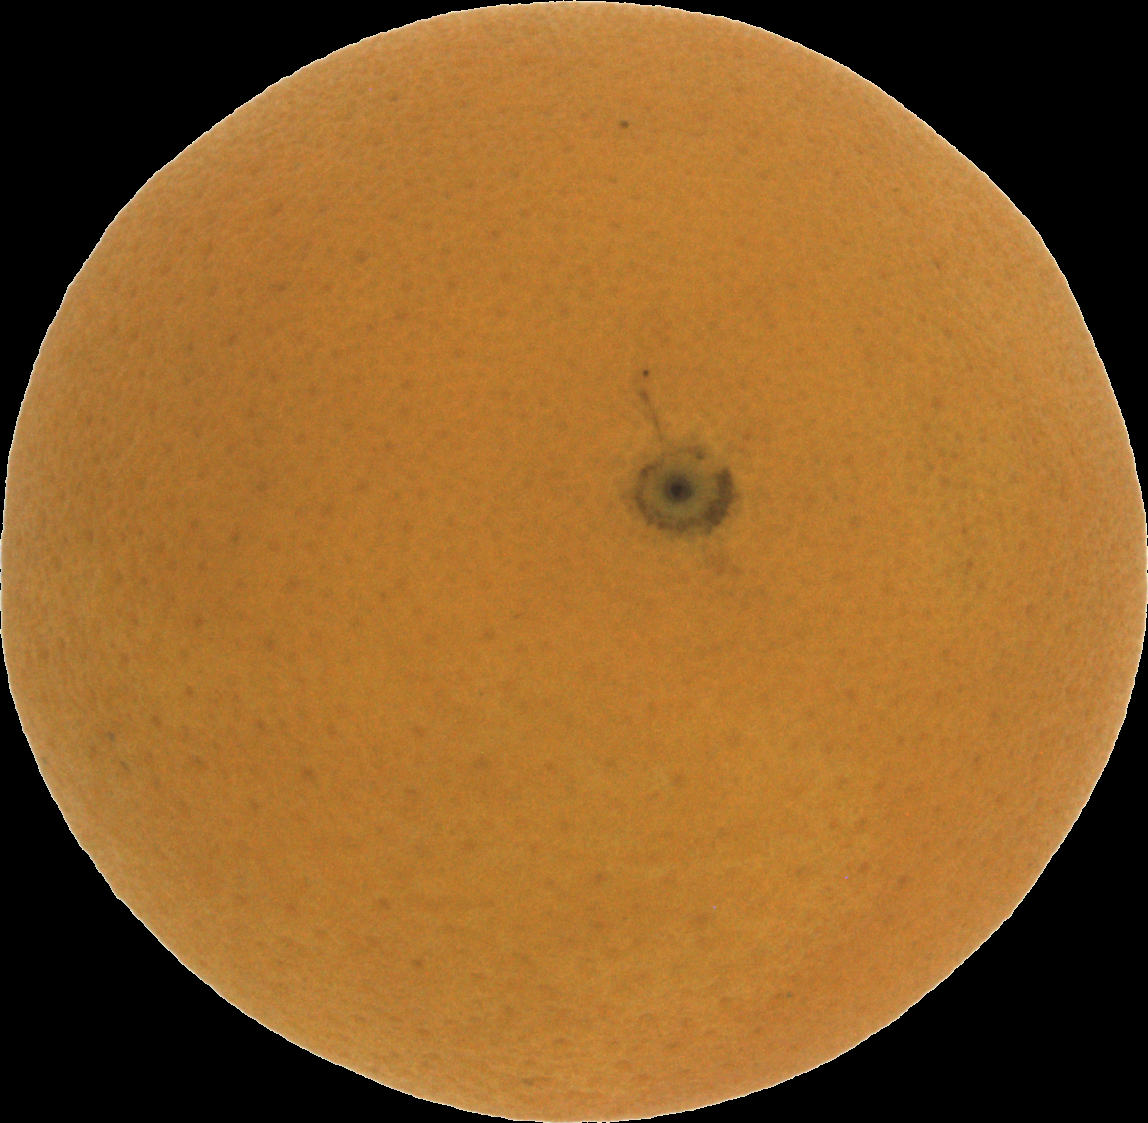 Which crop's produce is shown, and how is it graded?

orange, good
